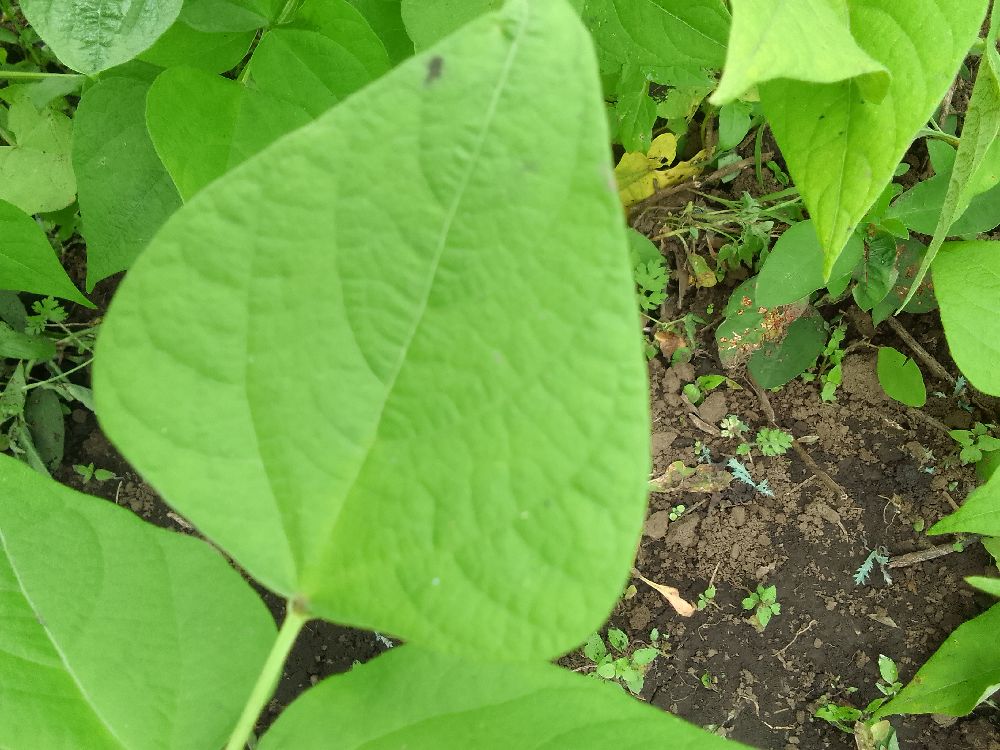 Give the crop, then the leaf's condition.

common bean, healthy
